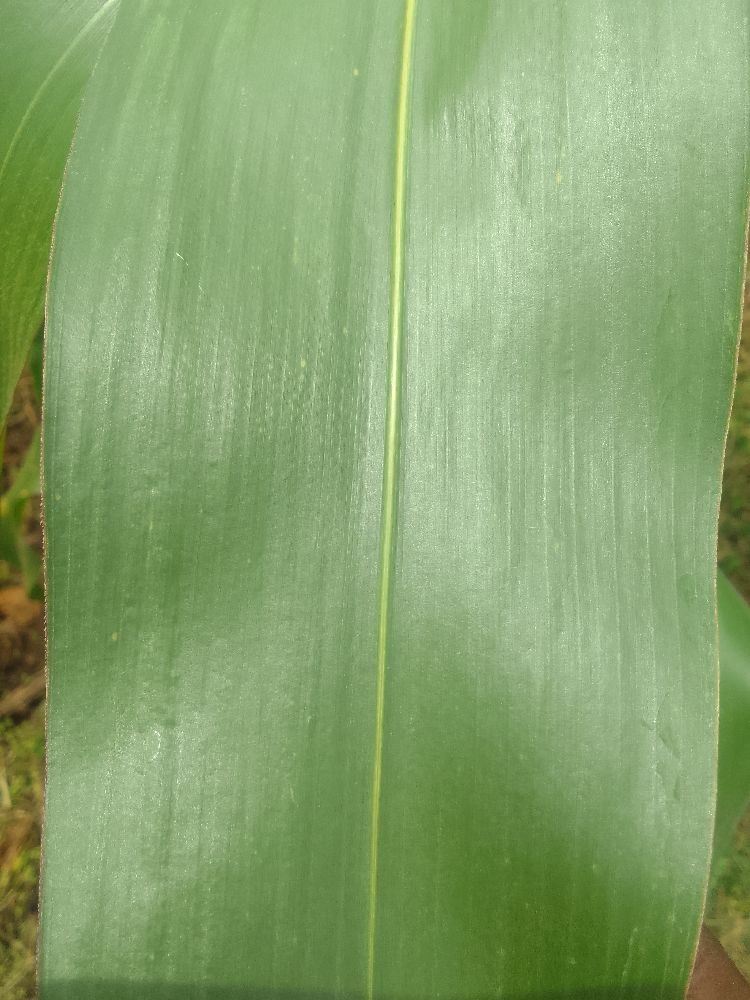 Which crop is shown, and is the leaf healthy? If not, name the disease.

maize, healthy
